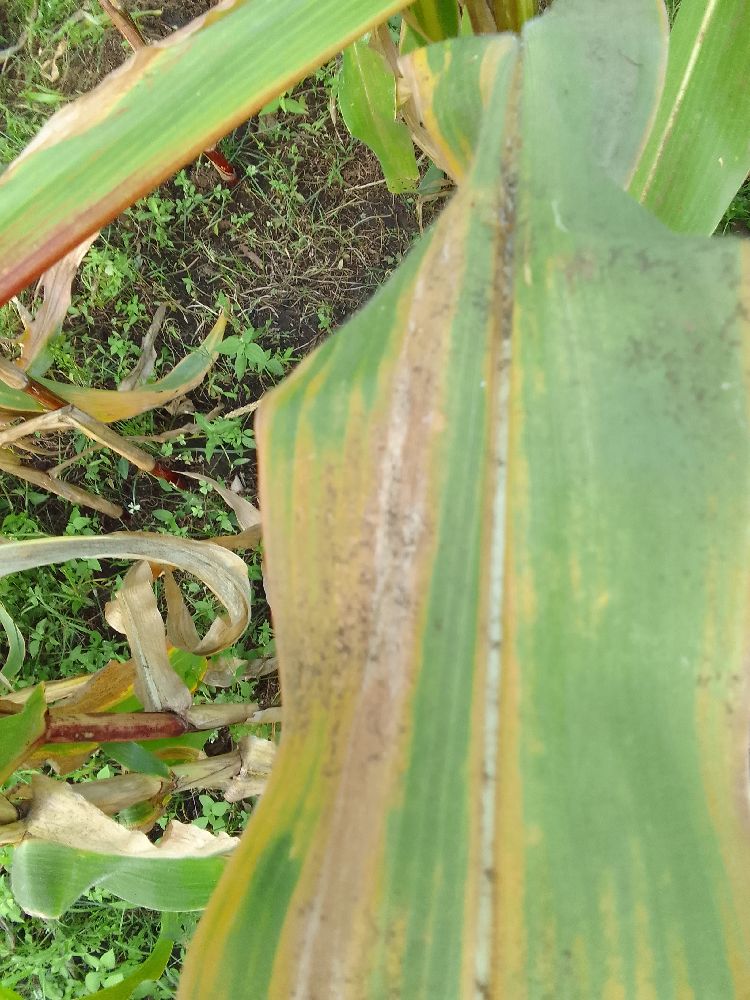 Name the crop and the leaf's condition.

maize, maize lethal necrosis
